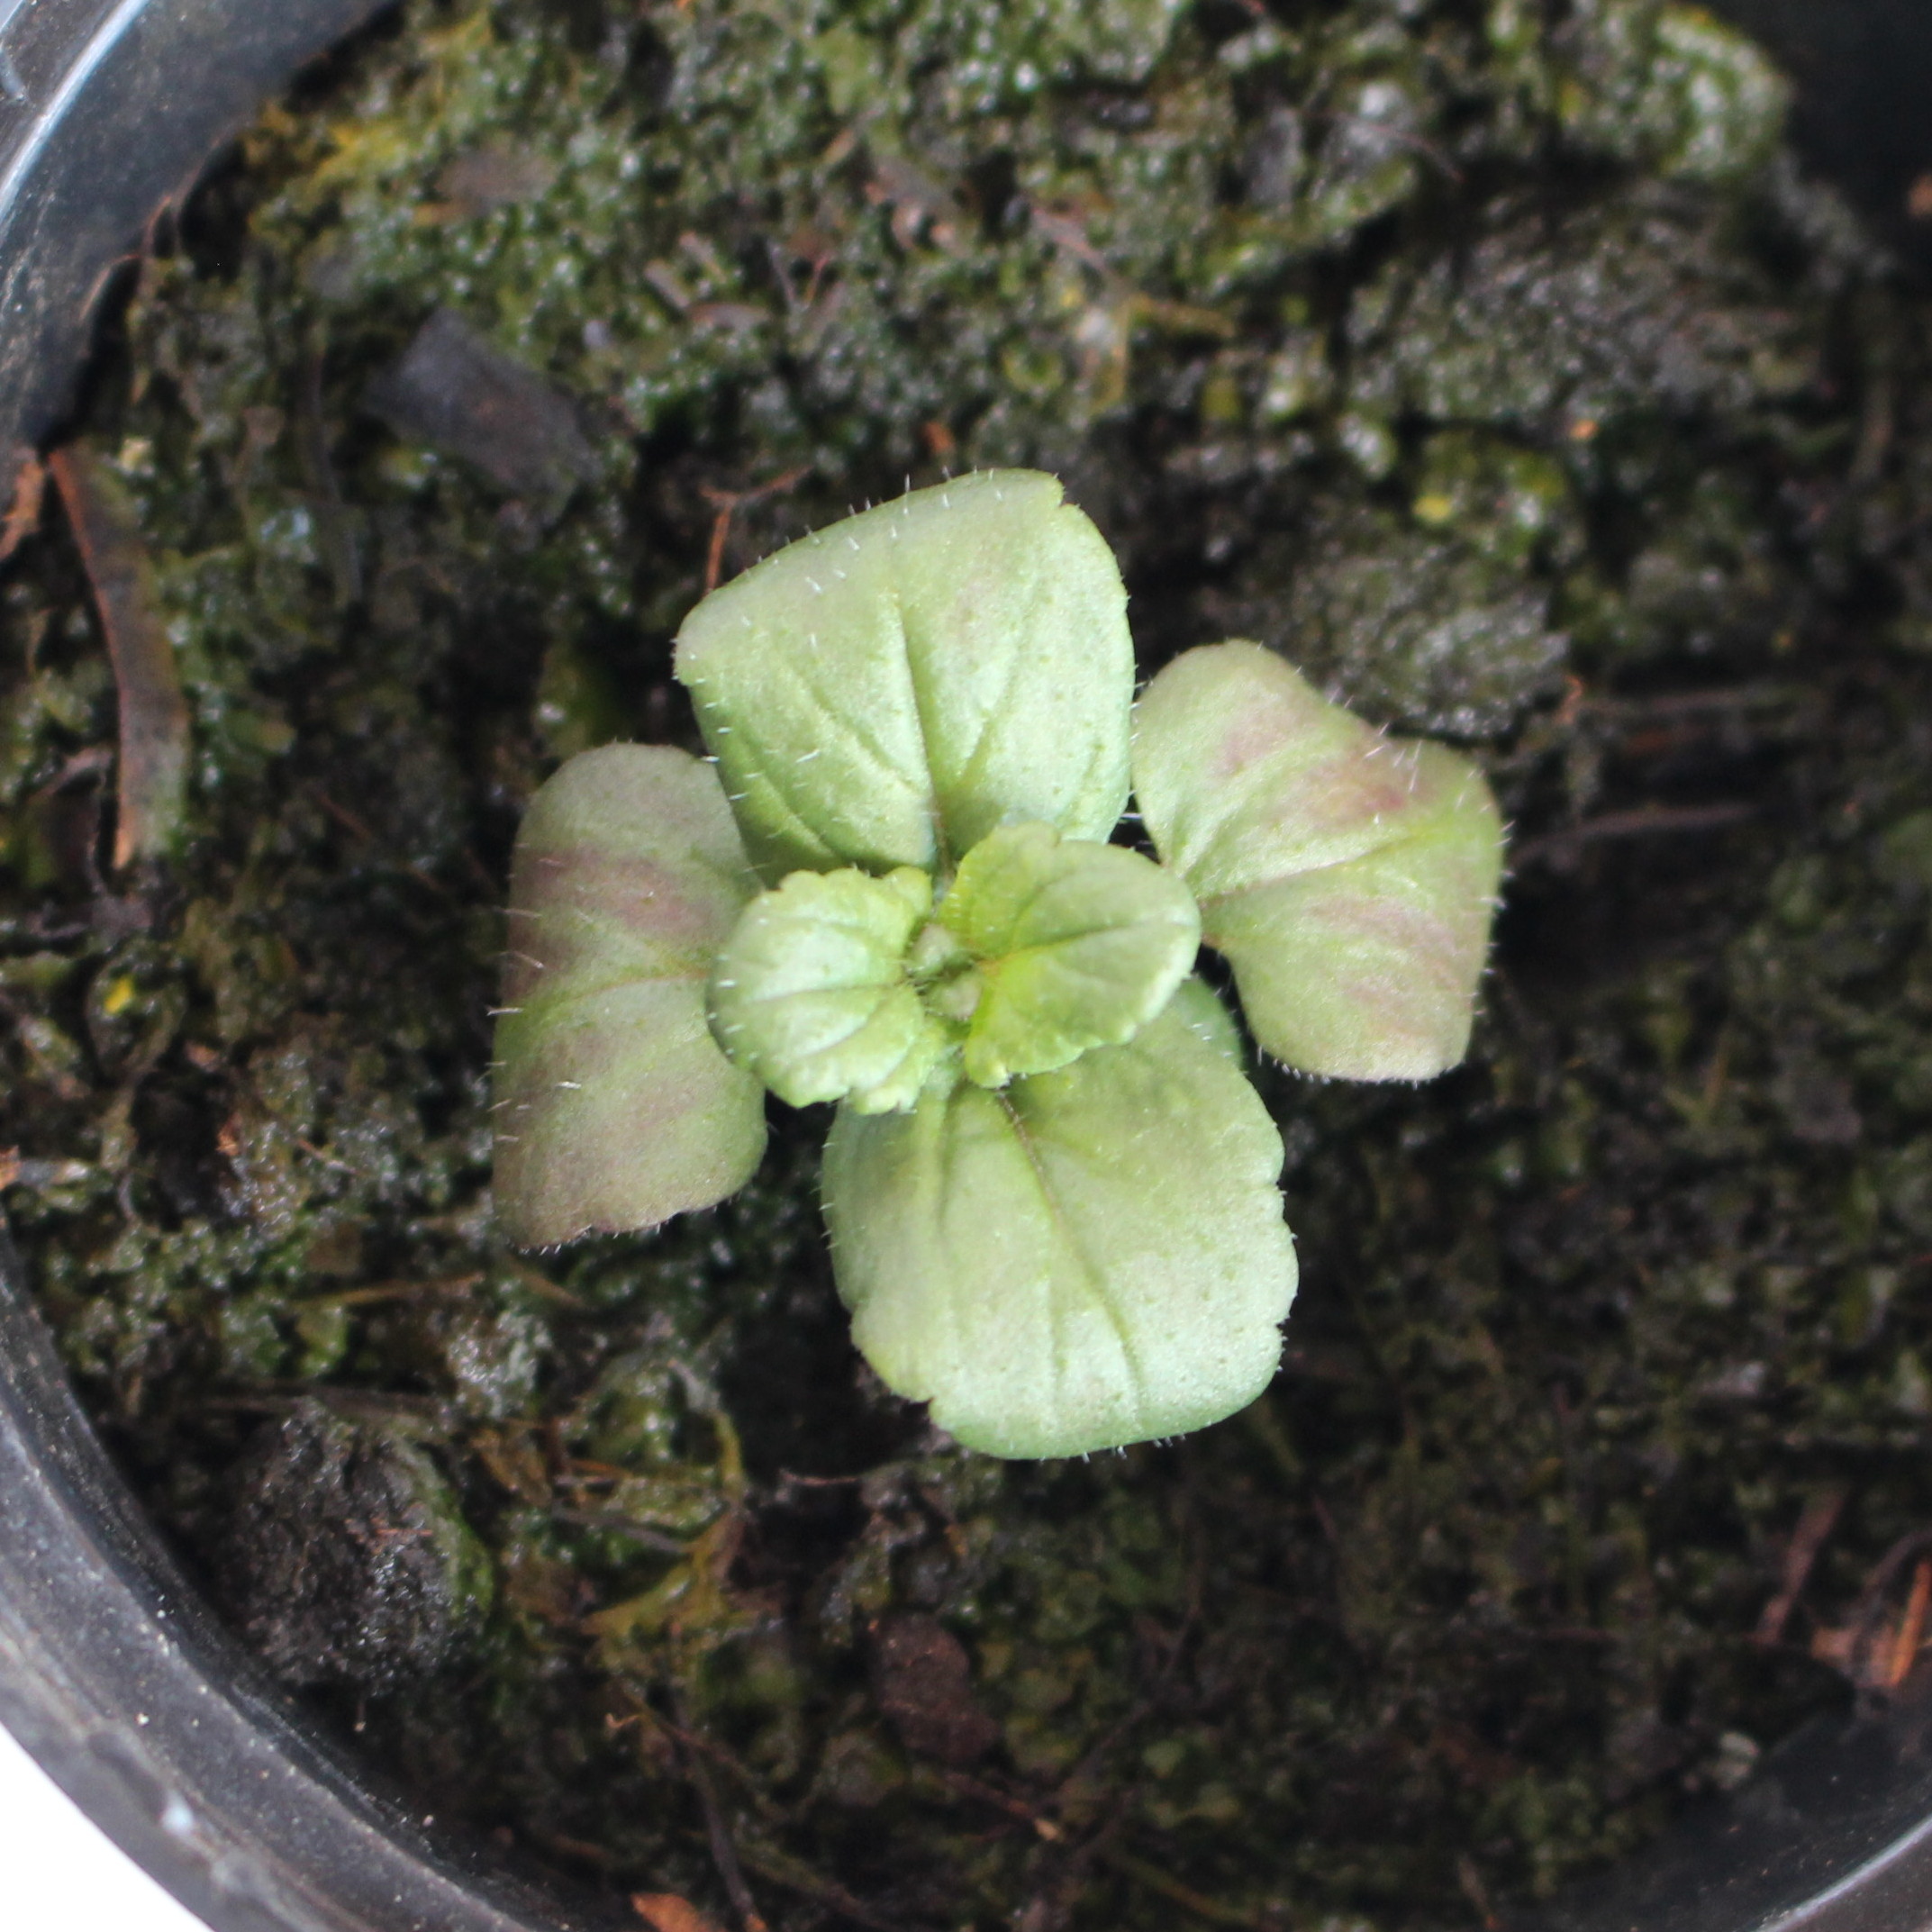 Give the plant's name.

Veronica persica
